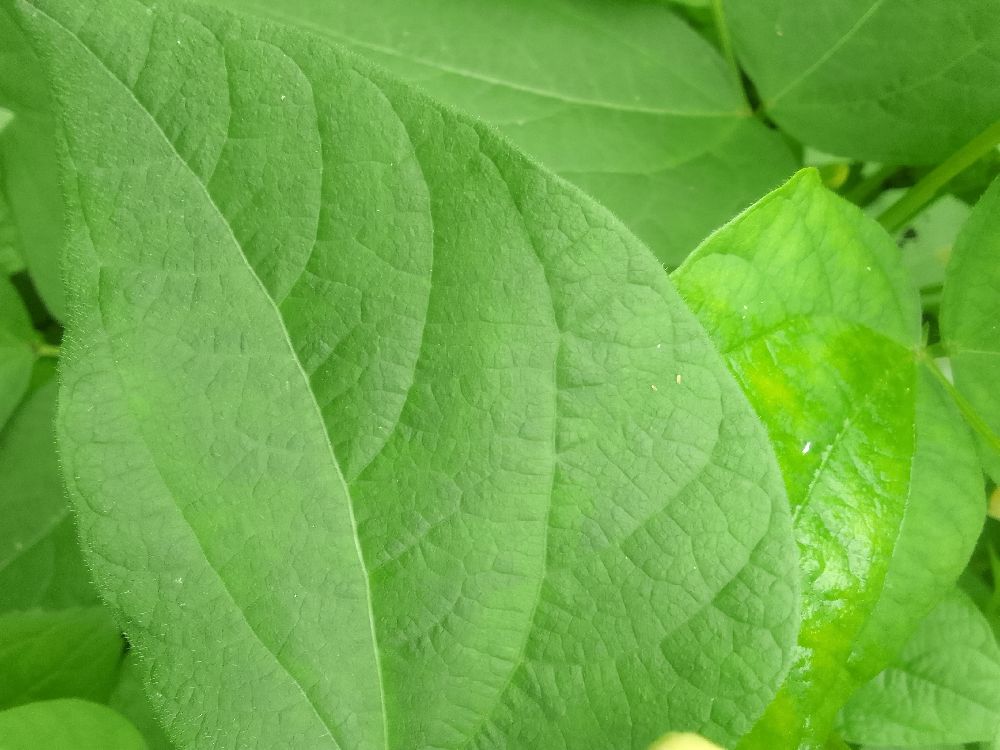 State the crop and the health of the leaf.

common bean, healthy
